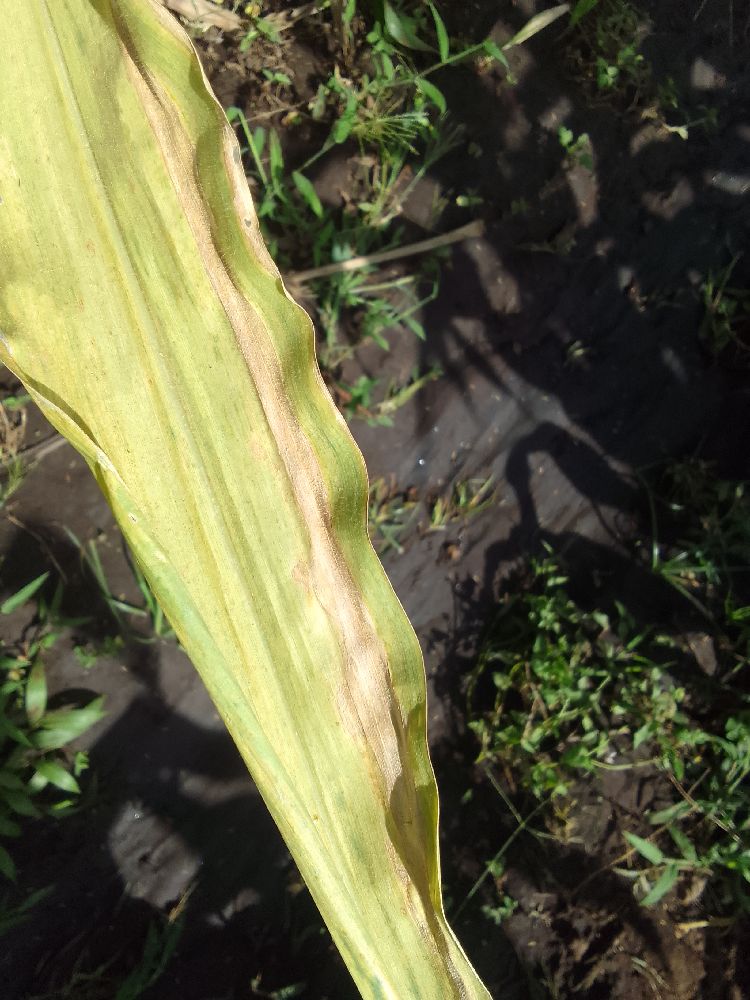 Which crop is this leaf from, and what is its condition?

maize, maize lethal necrosis
